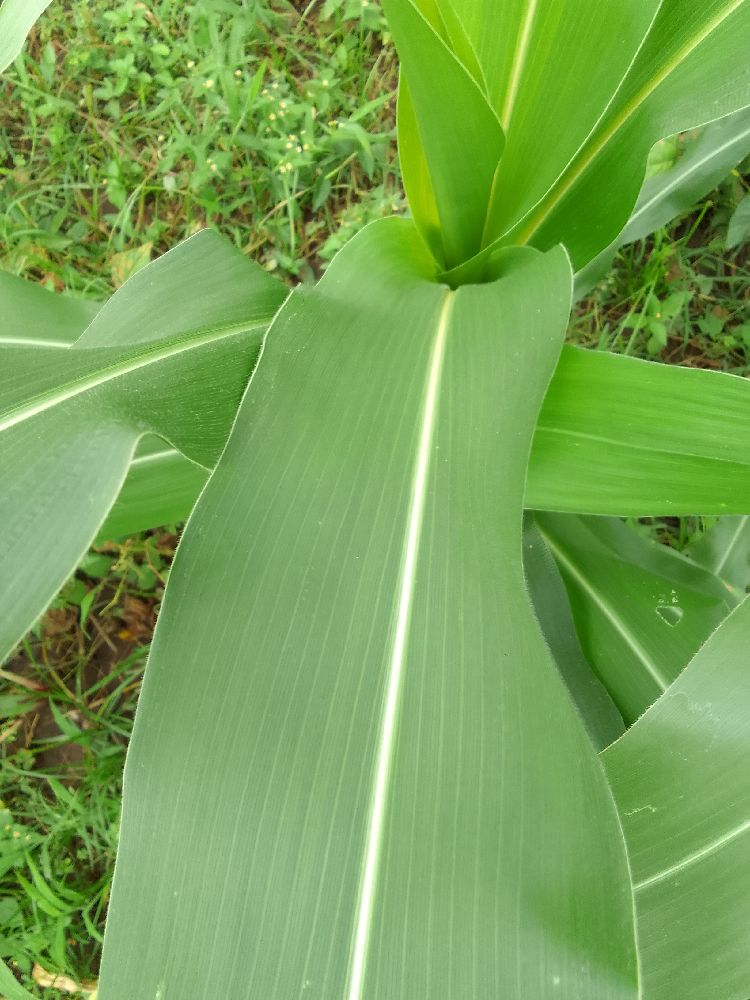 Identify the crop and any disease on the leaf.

maize, healthy
